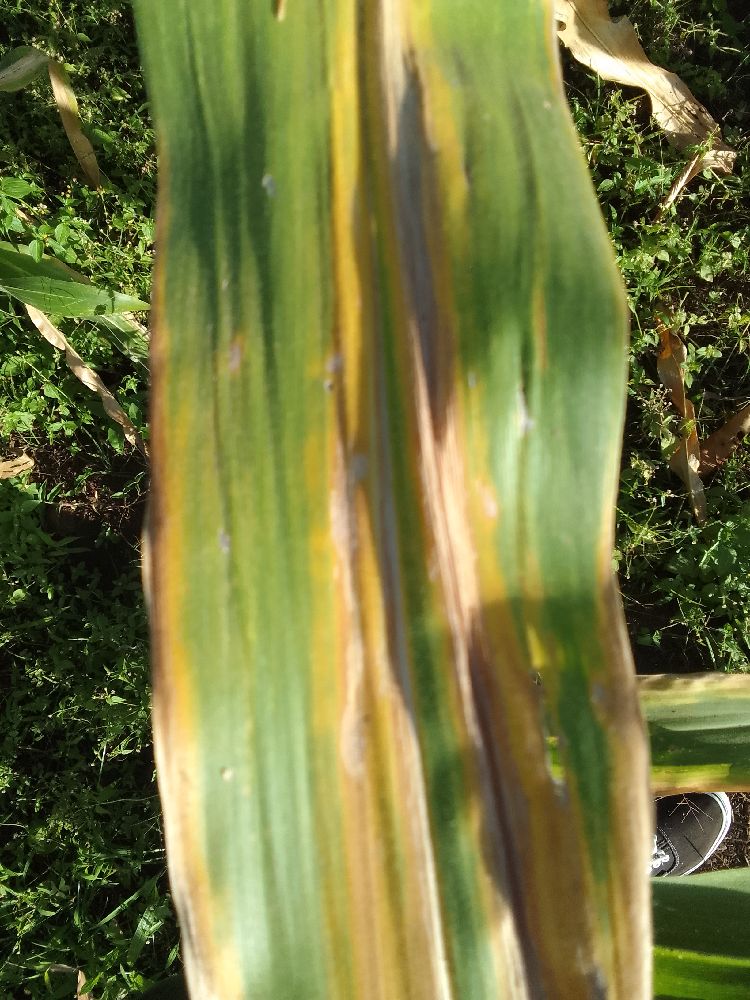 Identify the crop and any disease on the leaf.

maize, maize lethal necrosis
